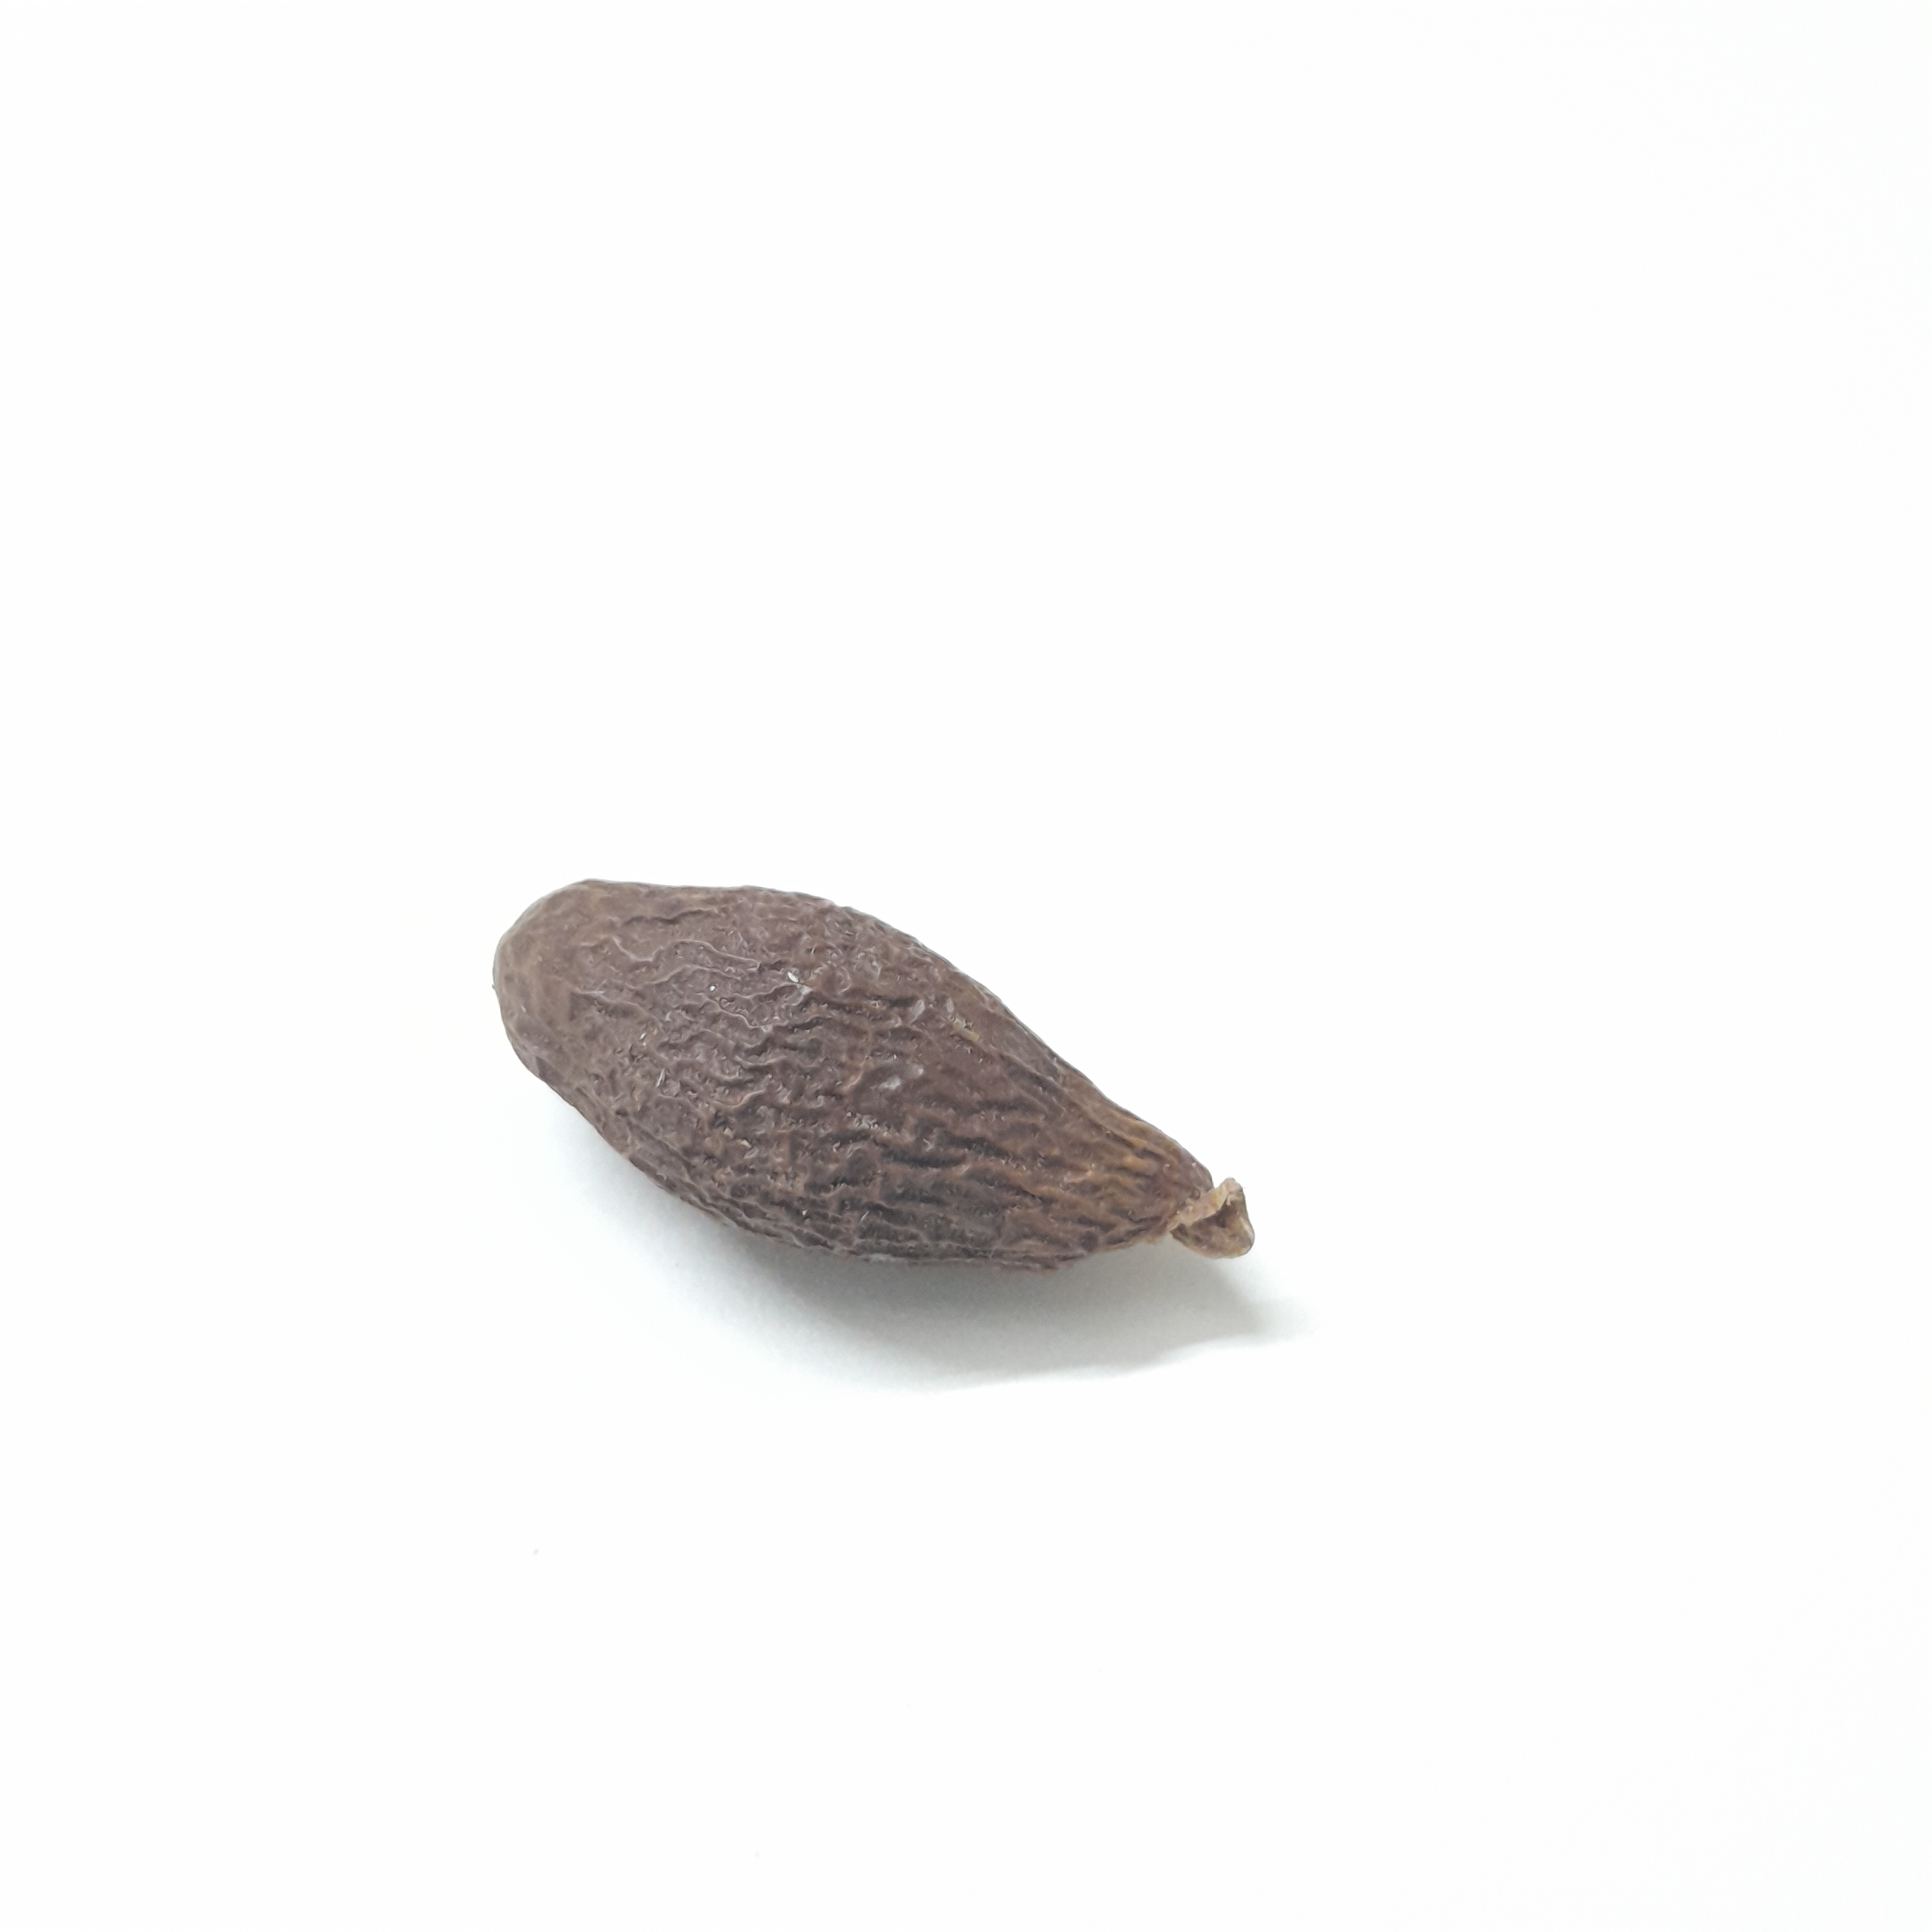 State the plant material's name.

niranjanphal
